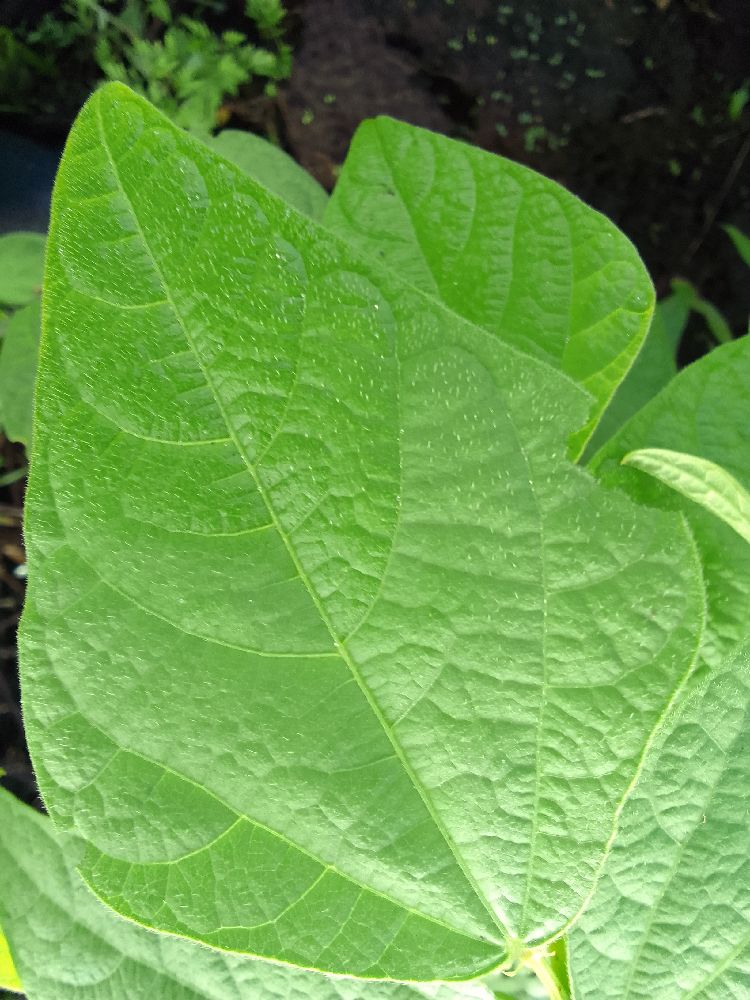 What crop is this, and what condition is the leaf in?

common bean, healthy
